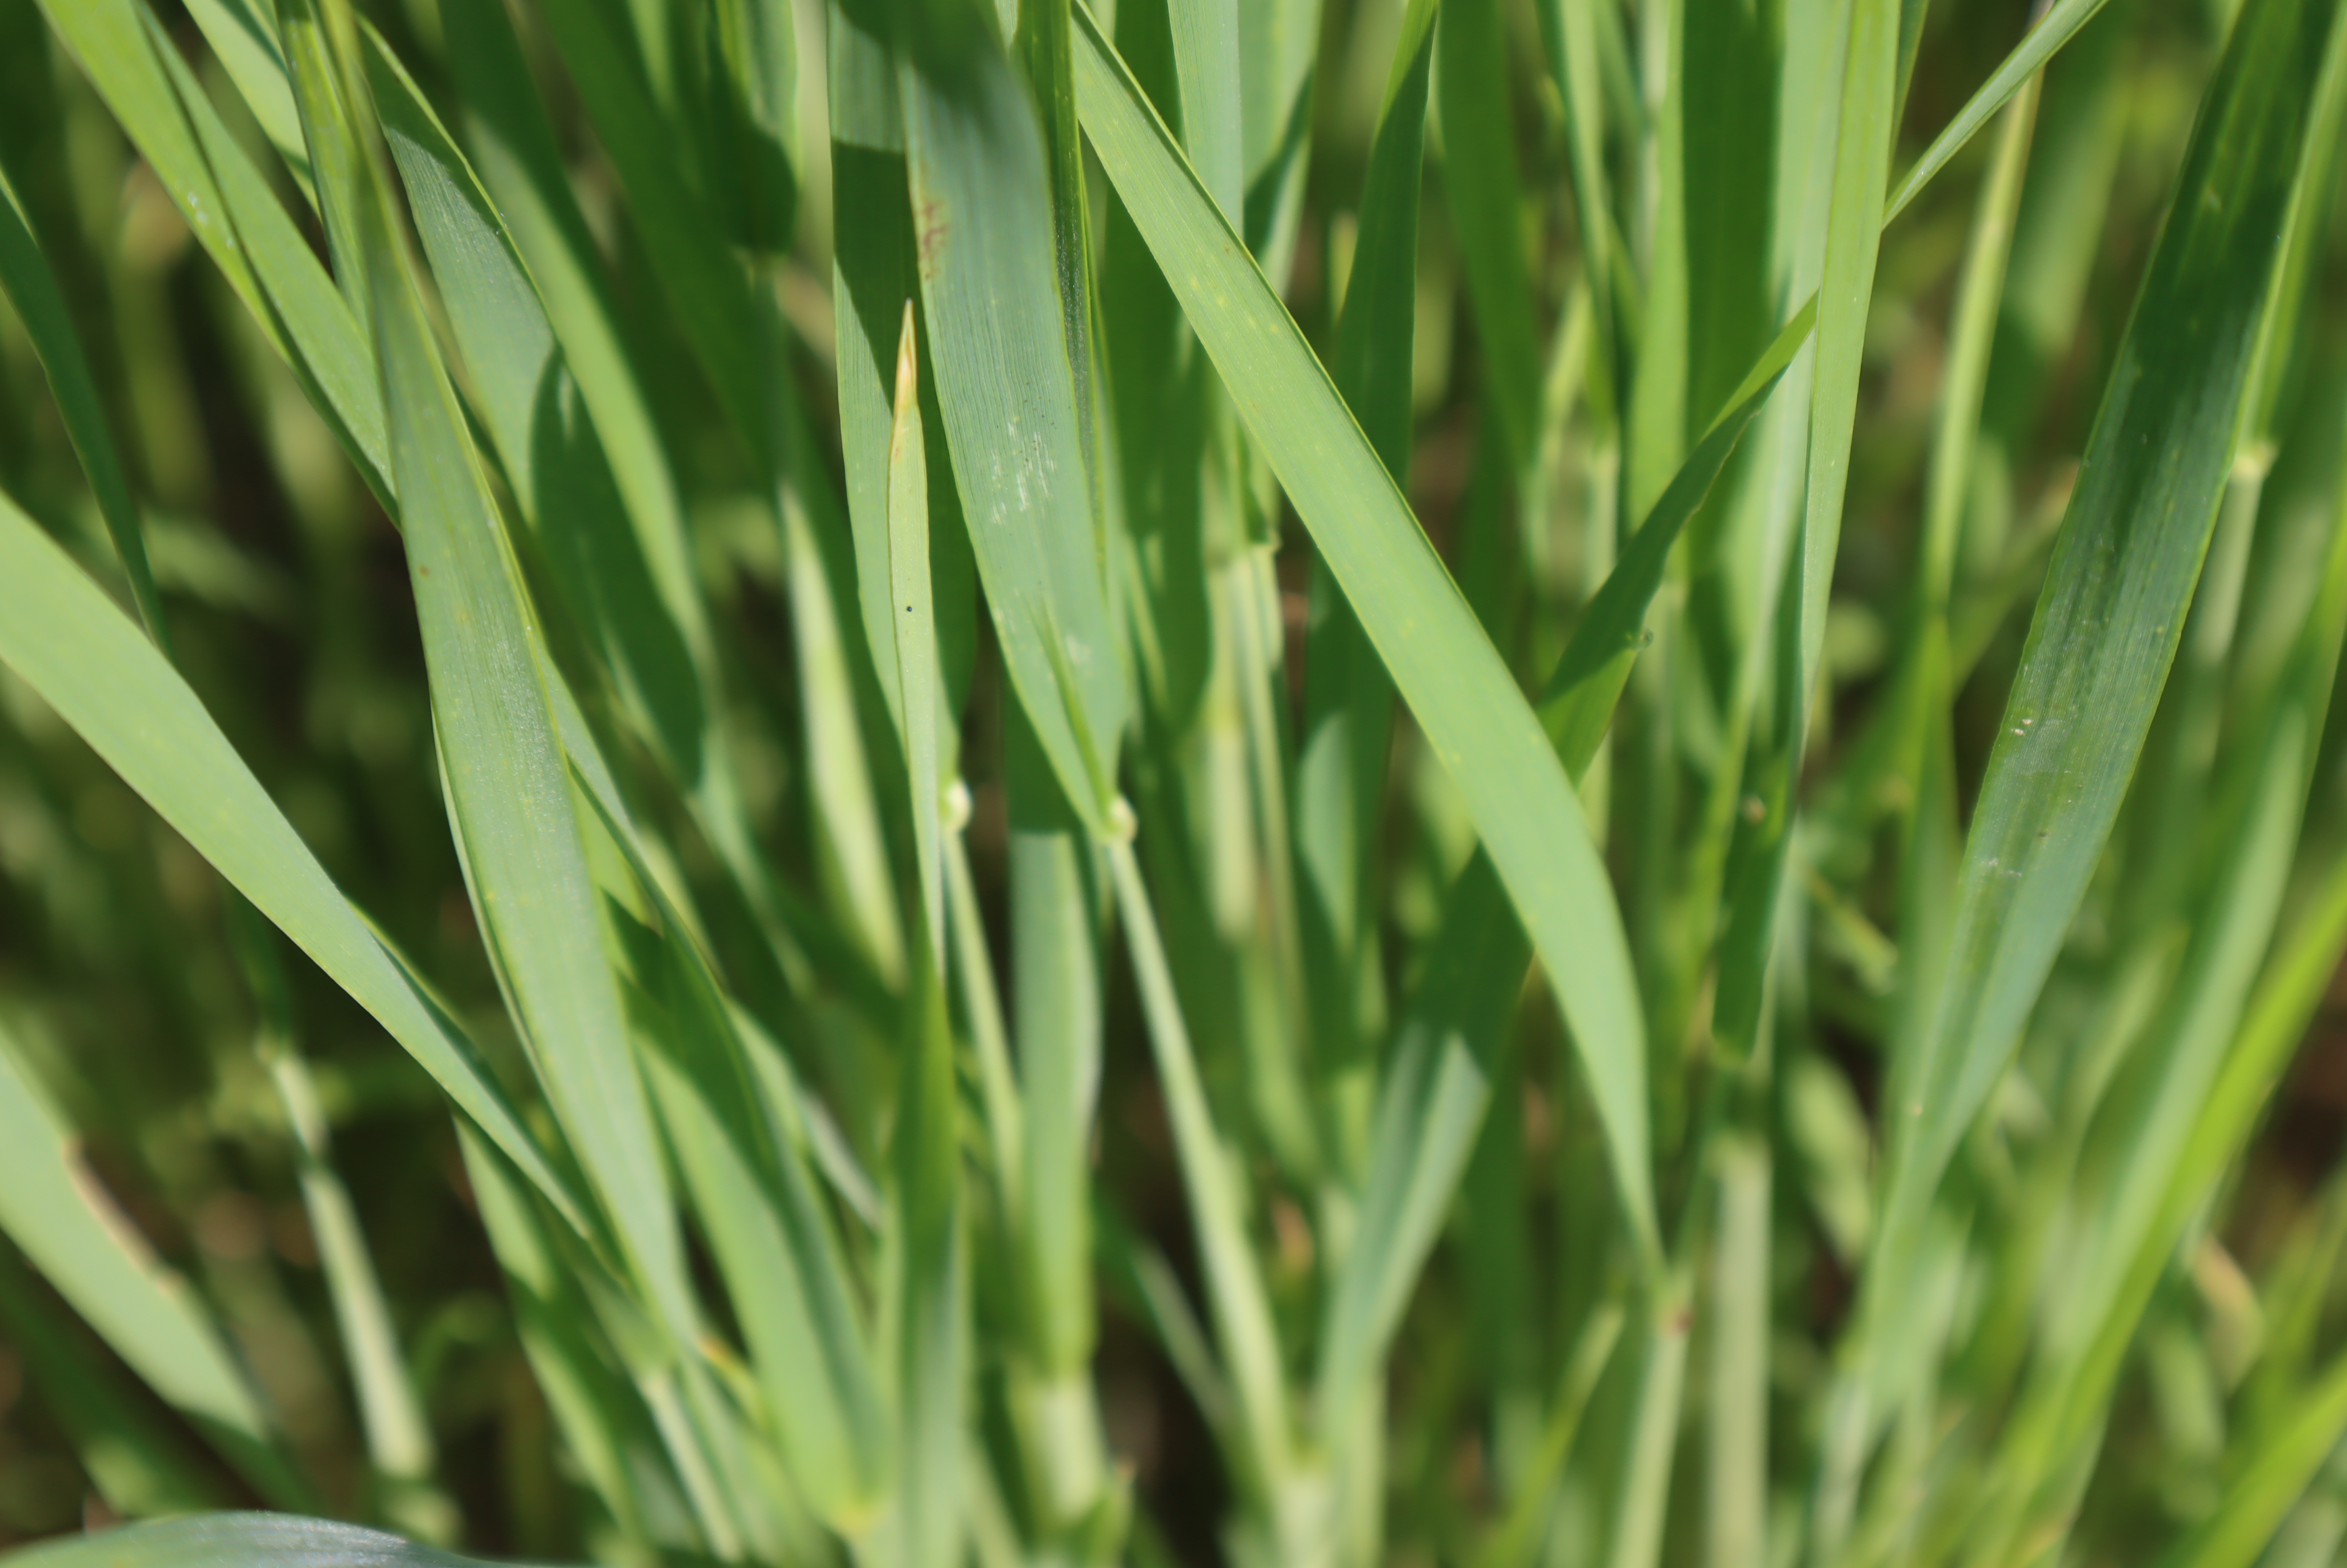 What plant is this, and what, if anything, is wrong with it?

emmer, aphids
